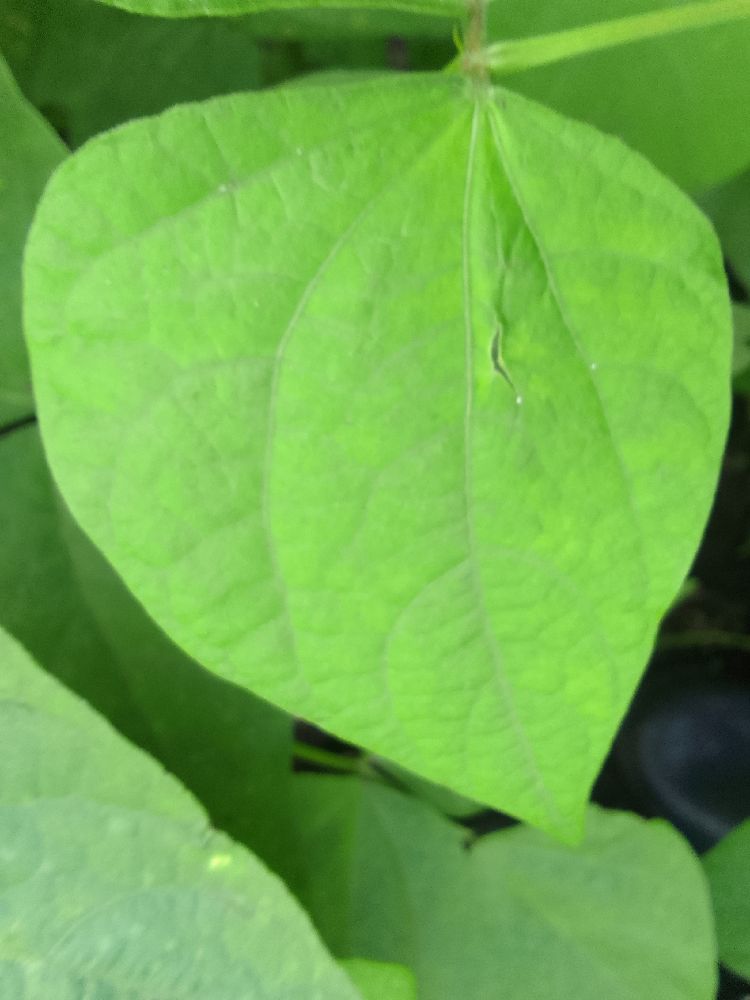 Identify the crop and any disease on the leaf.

common bean, healthy
